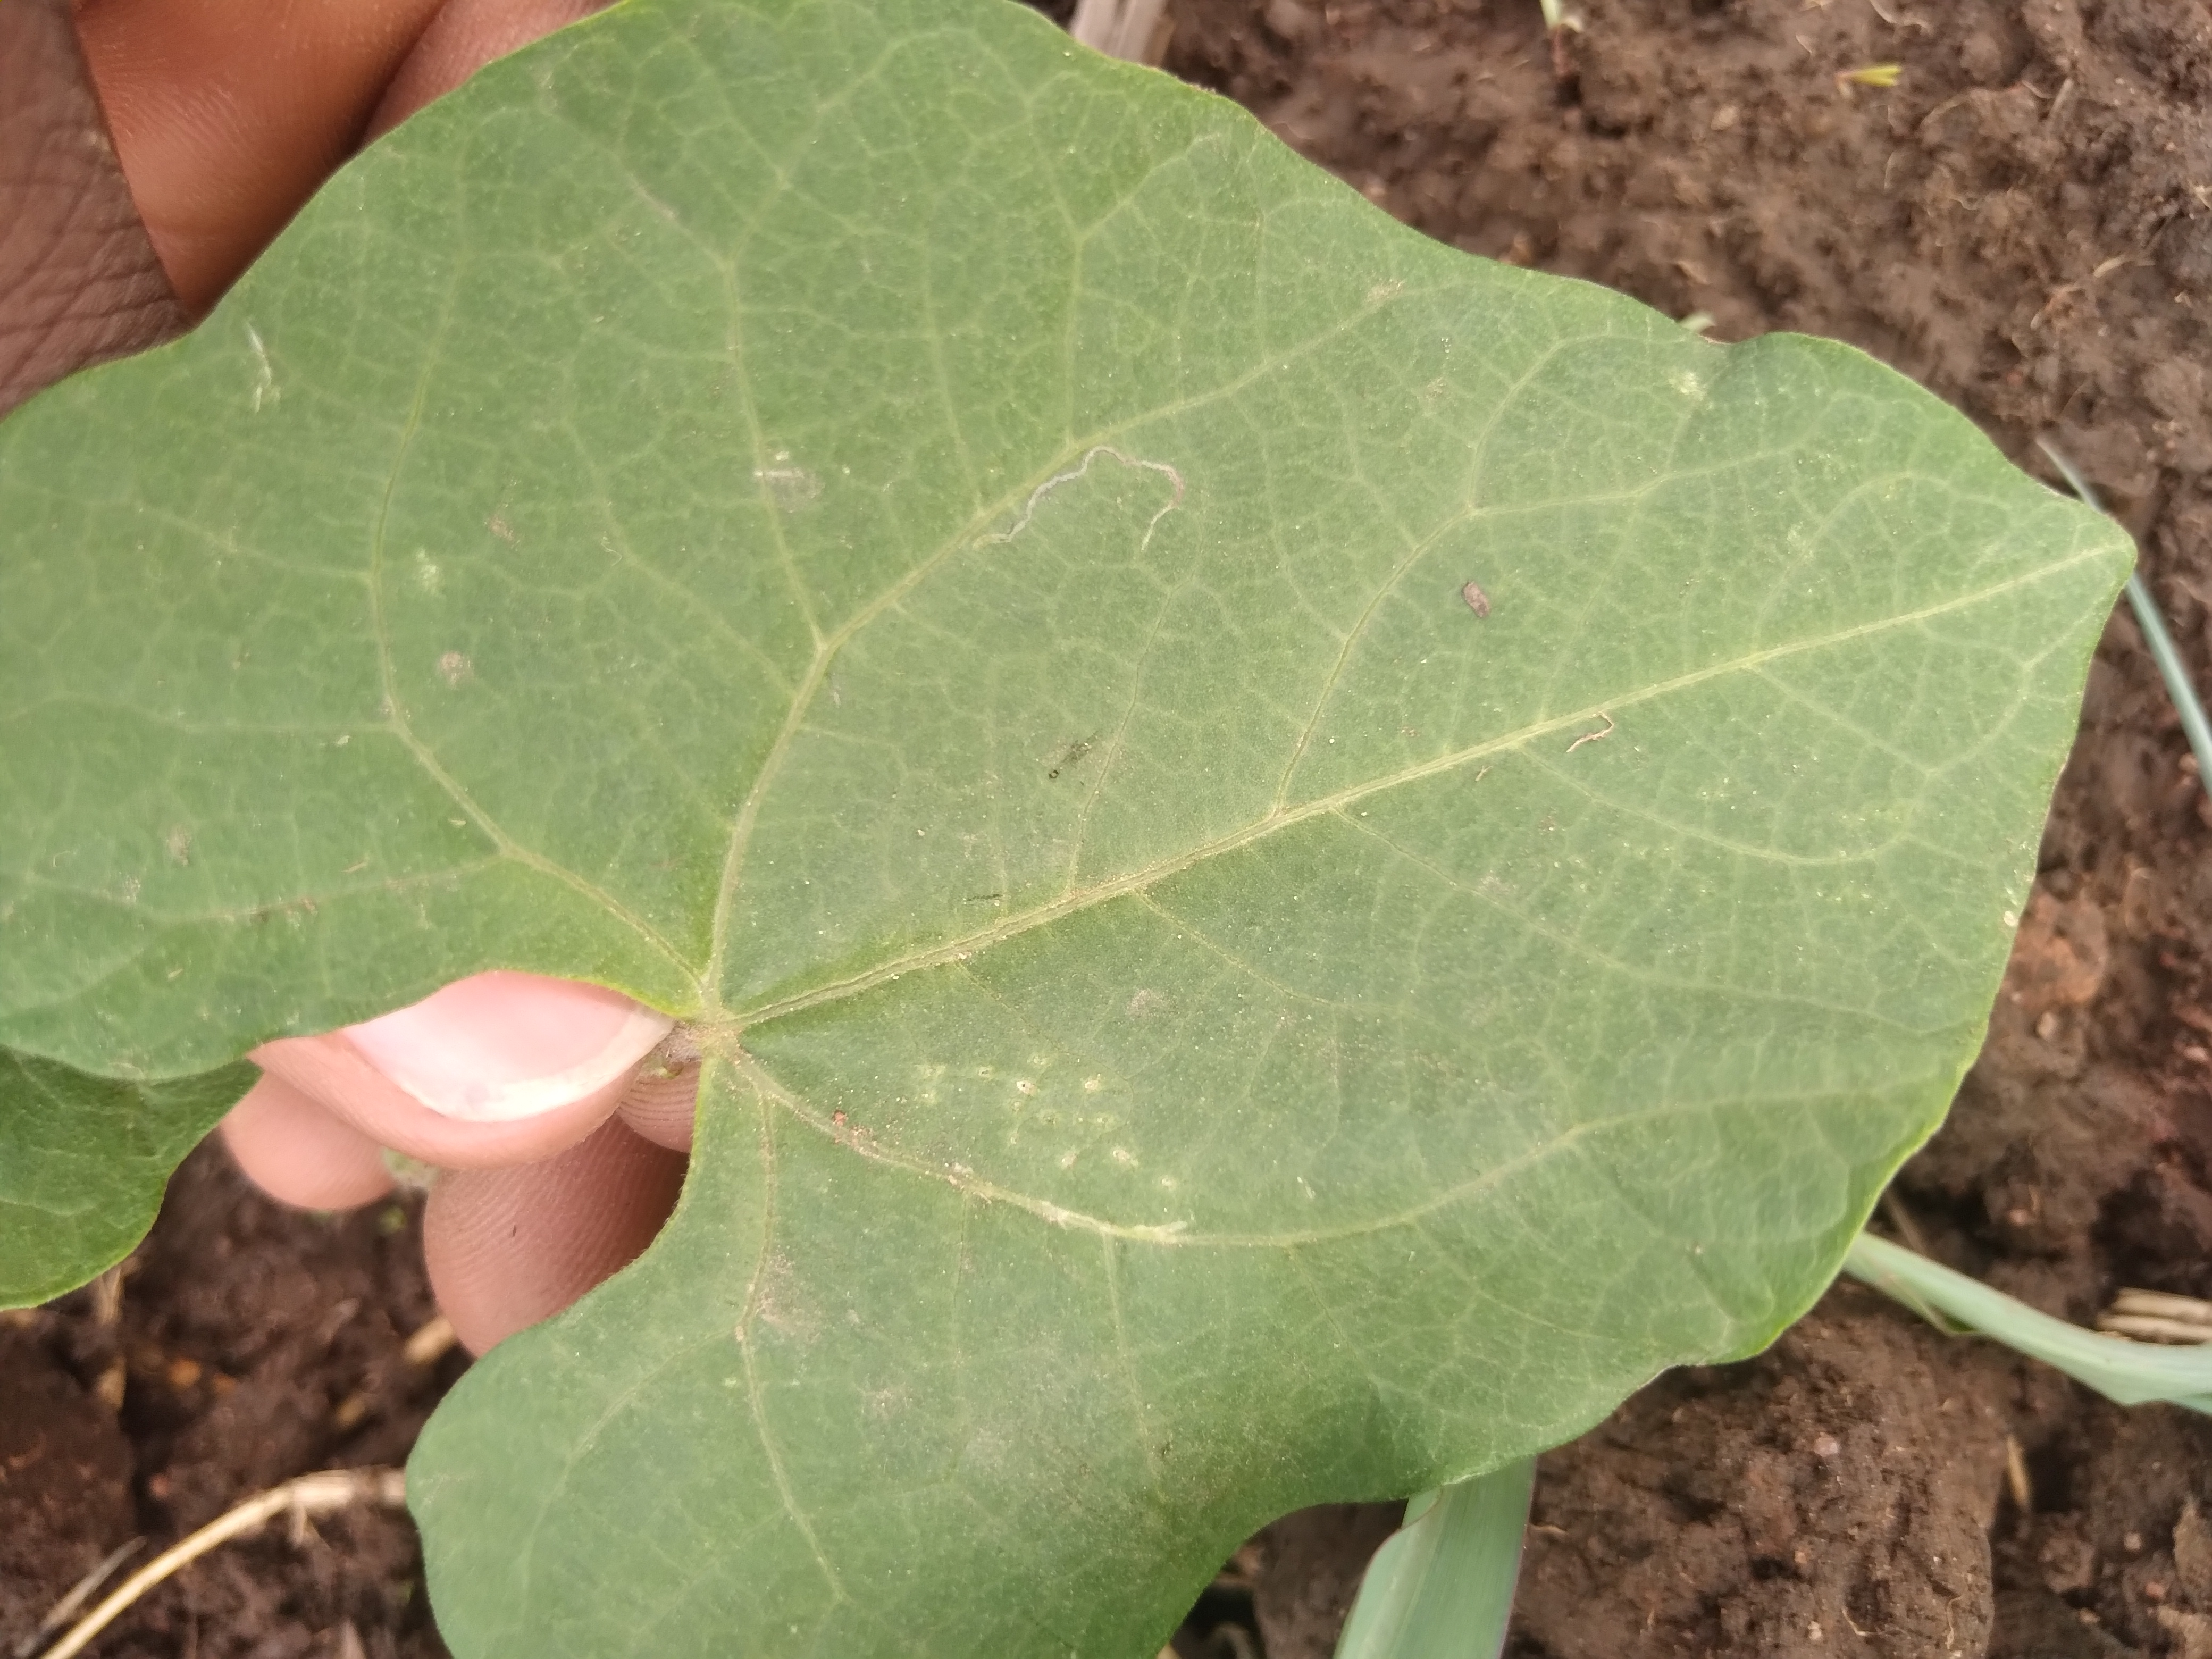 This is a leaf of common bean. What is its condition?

healthy
